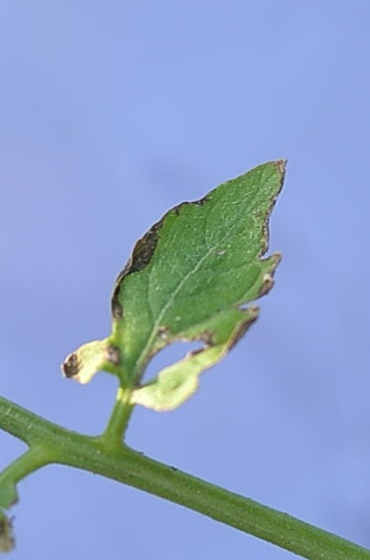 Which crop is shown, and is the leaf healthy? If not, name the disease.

tomato, infected
